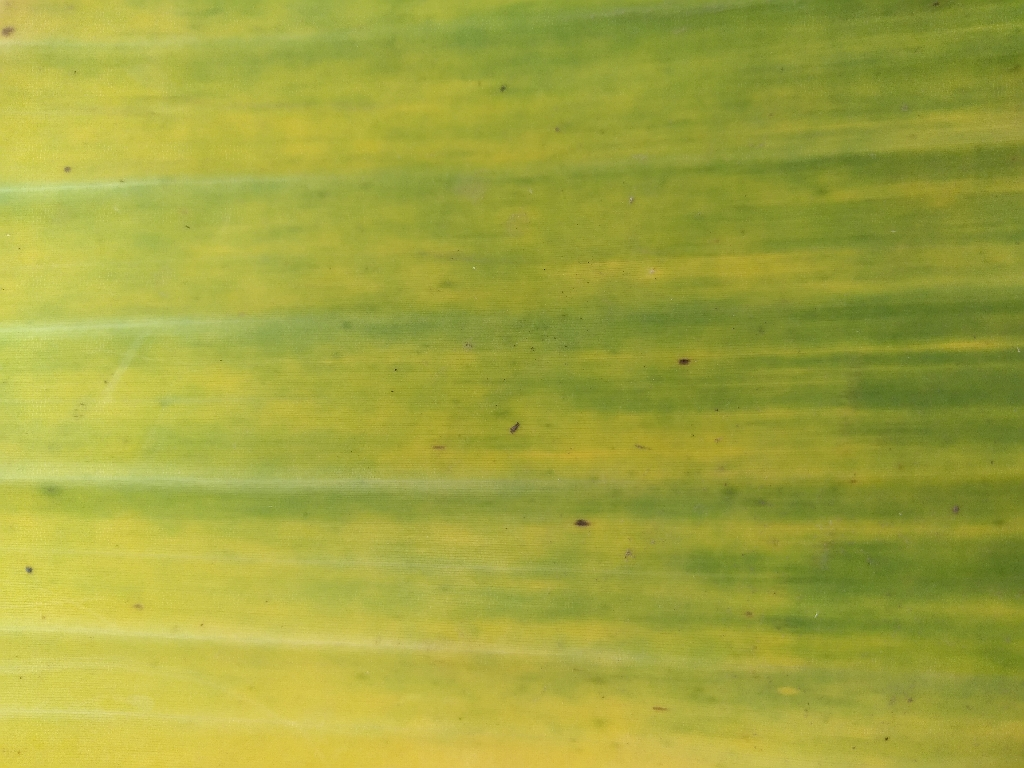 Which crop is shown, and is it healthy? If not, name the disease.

banana, fusarium wilt race 1
